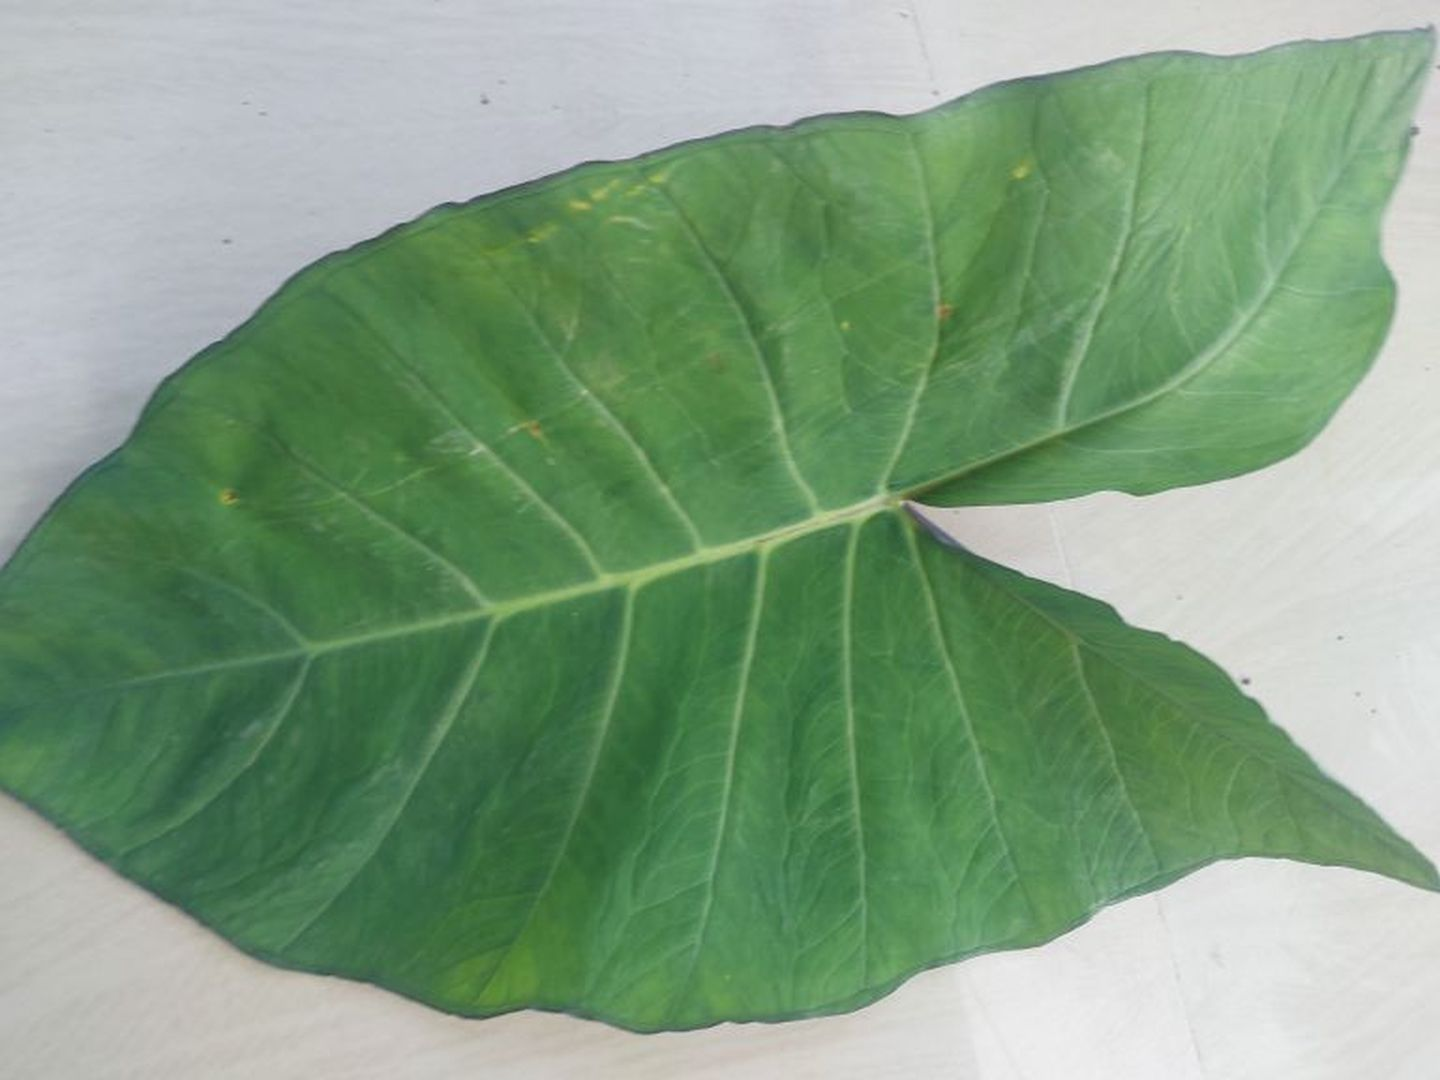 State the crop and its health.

taro, healthy
